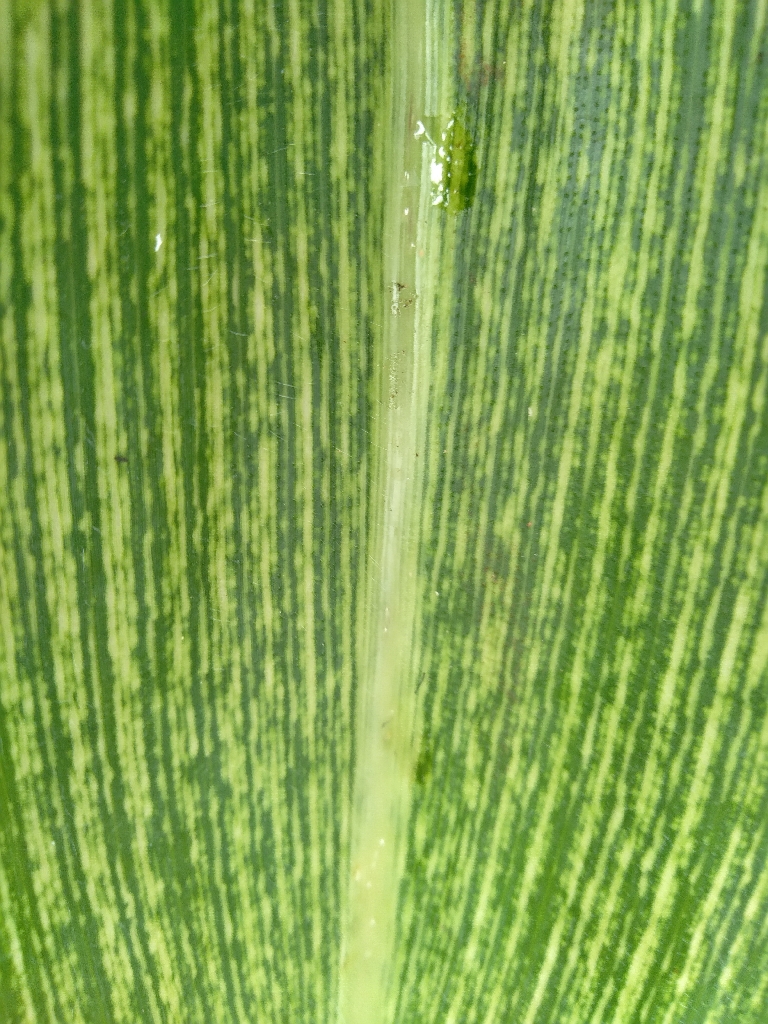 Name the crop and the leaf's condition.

maize, maize streak virus
